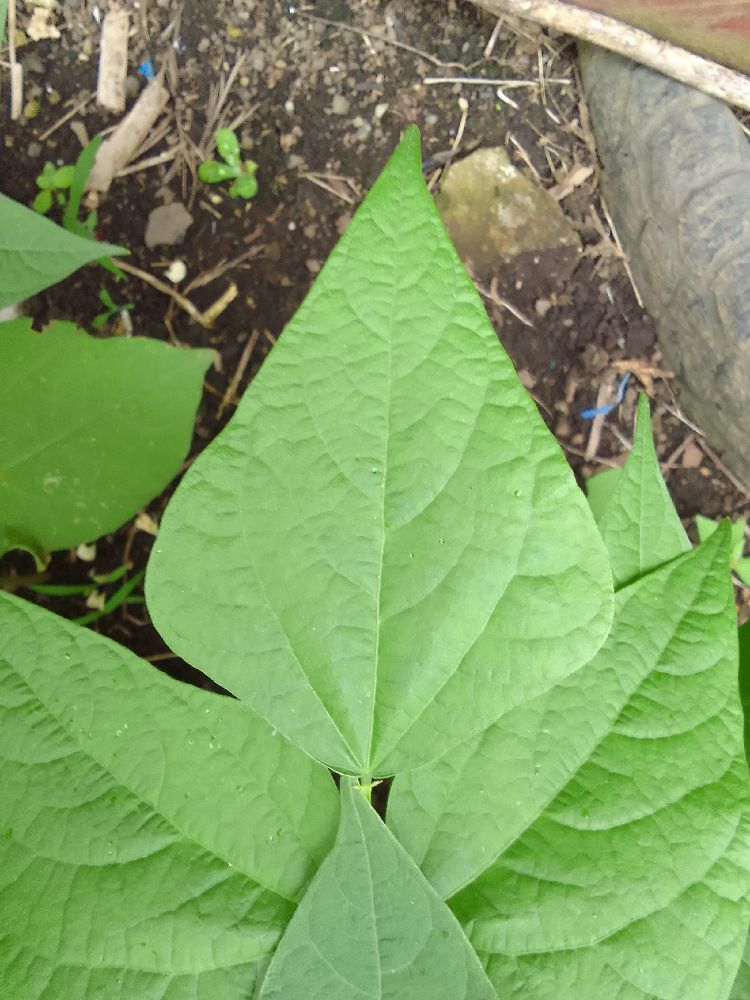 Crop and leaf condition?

common bean, healthy
